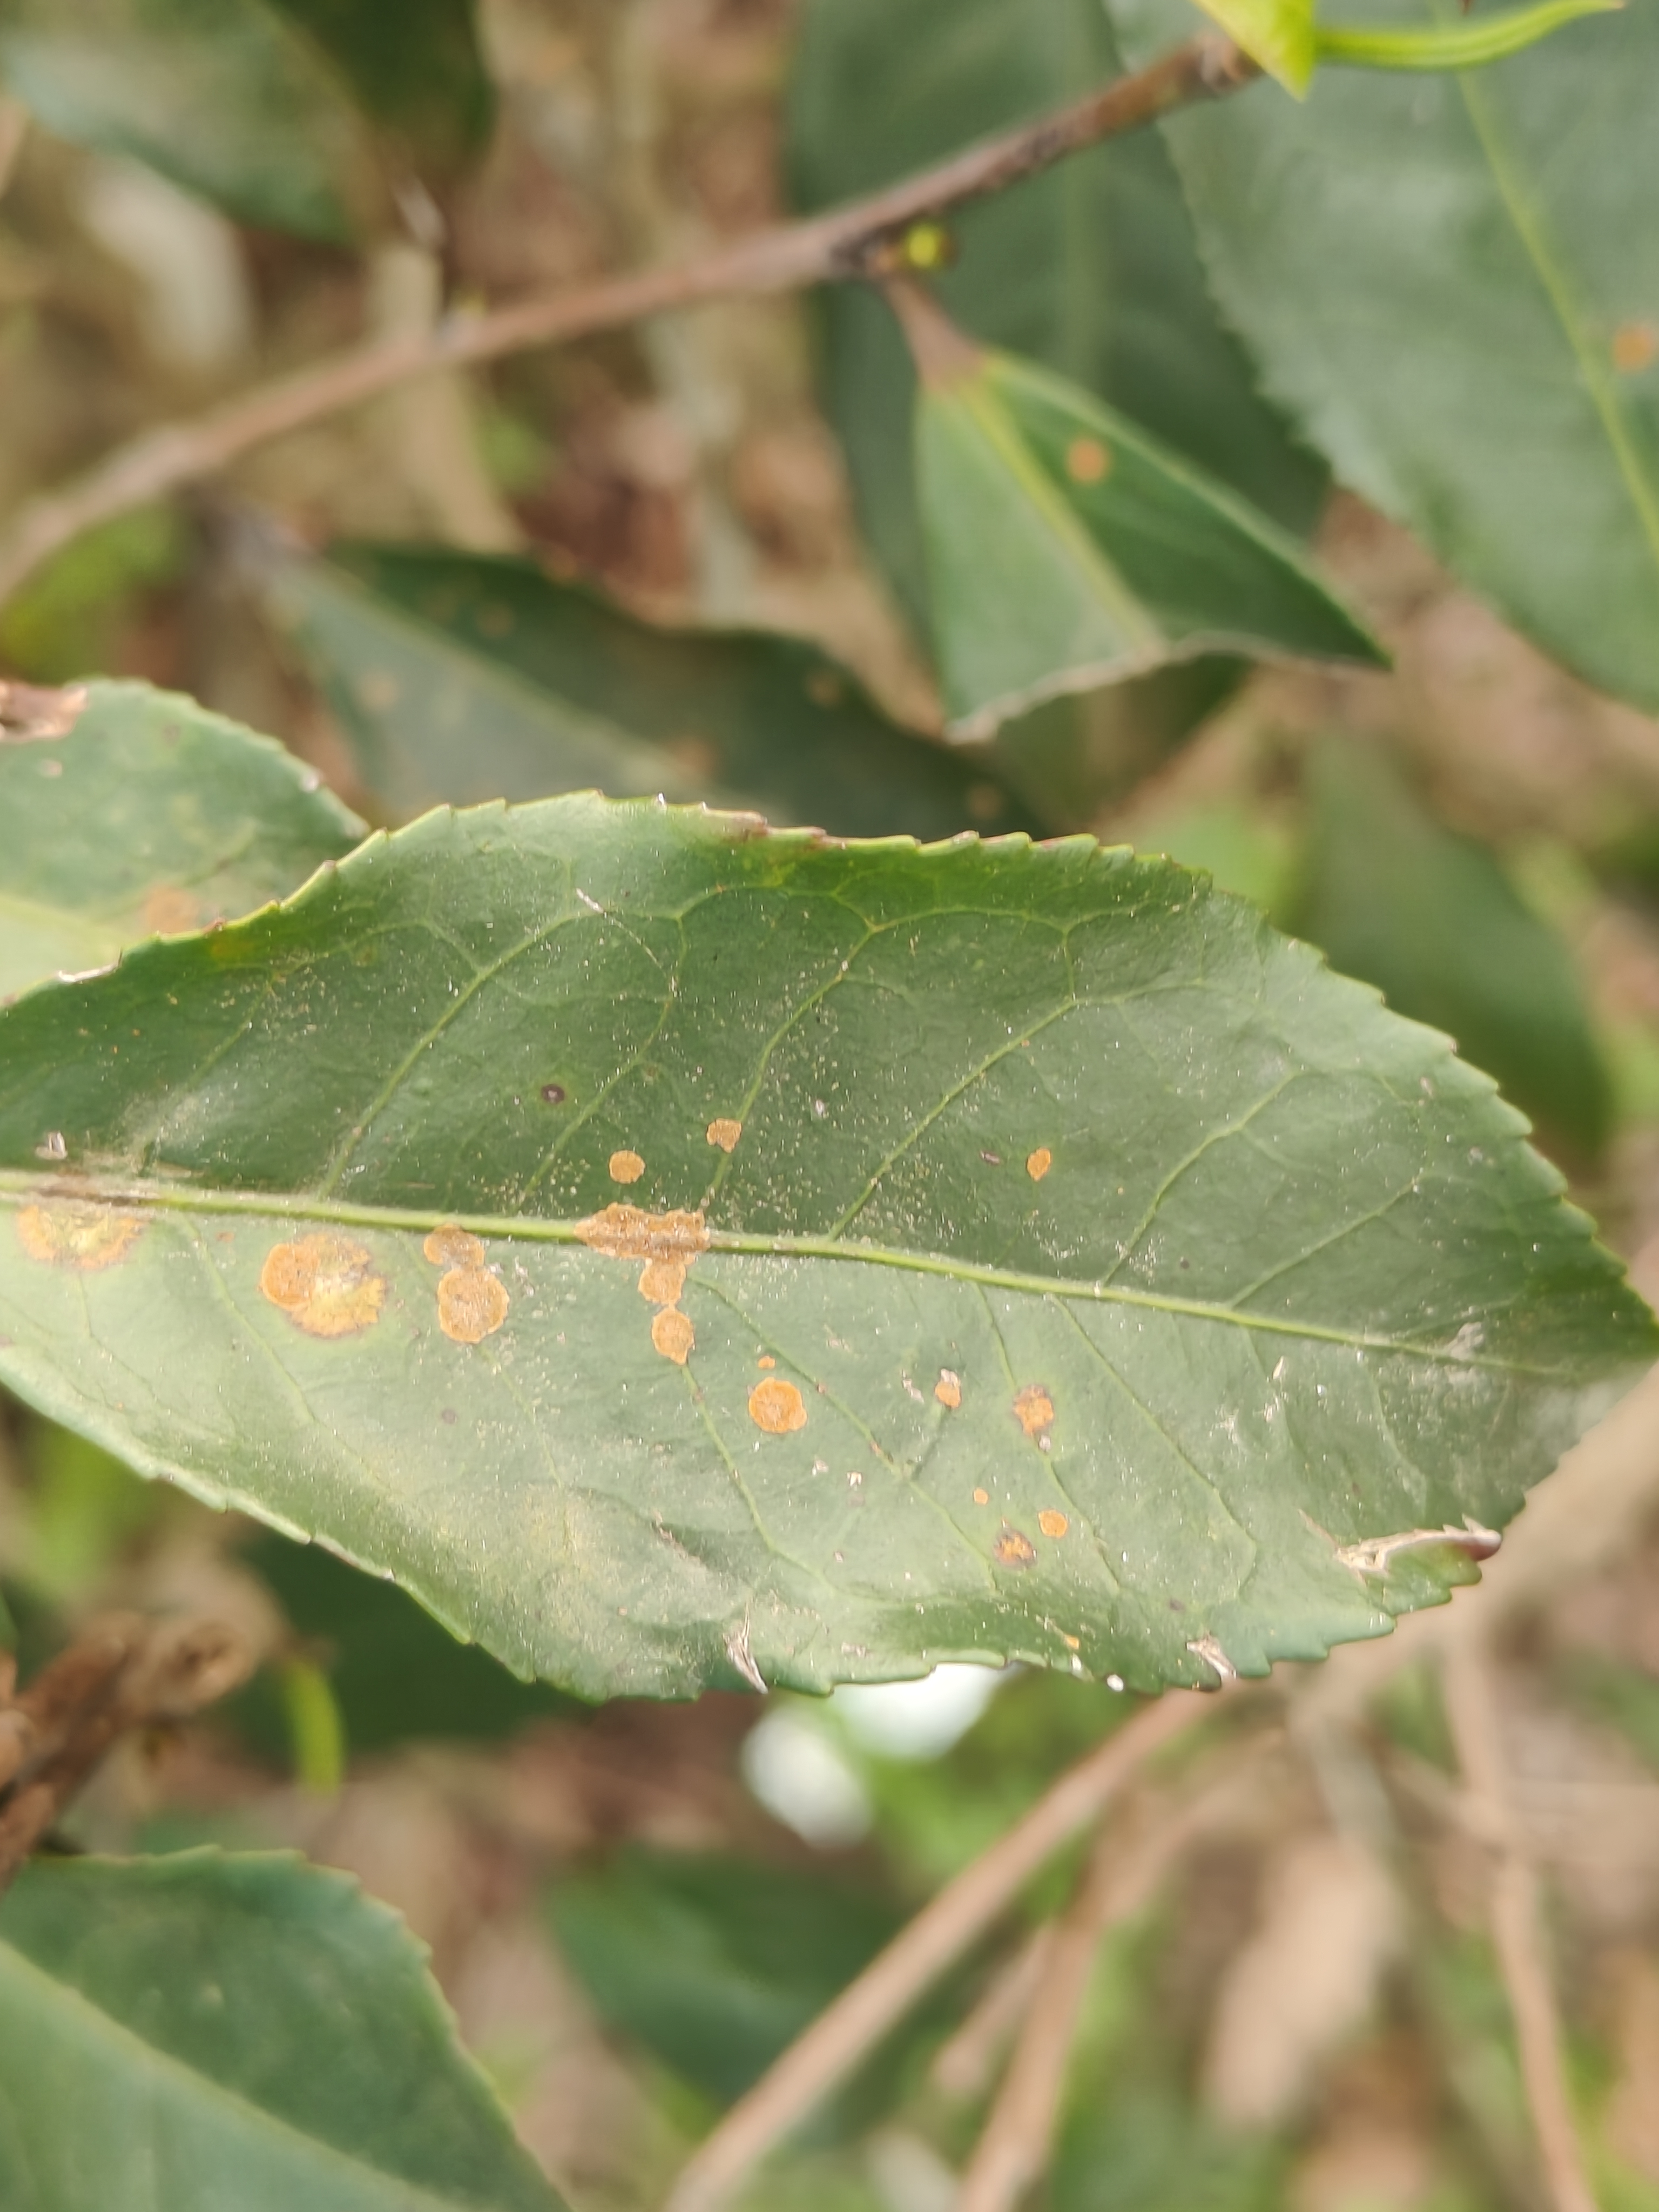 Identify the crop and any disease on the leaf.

tea, red rust
